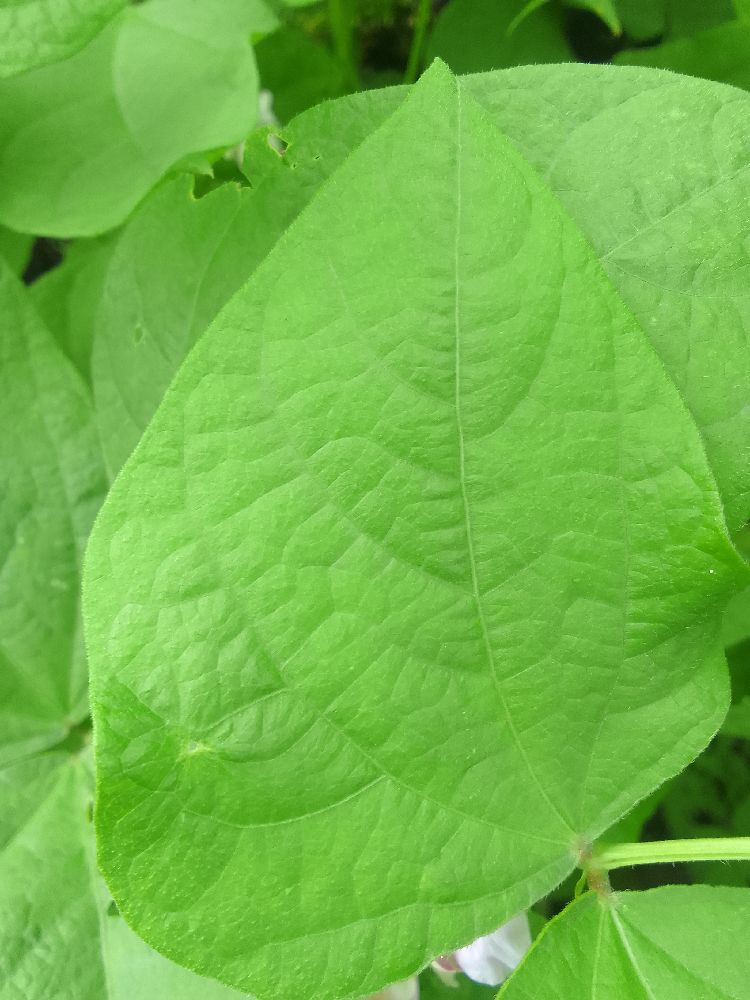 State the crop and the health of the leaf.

common bean, healthy
